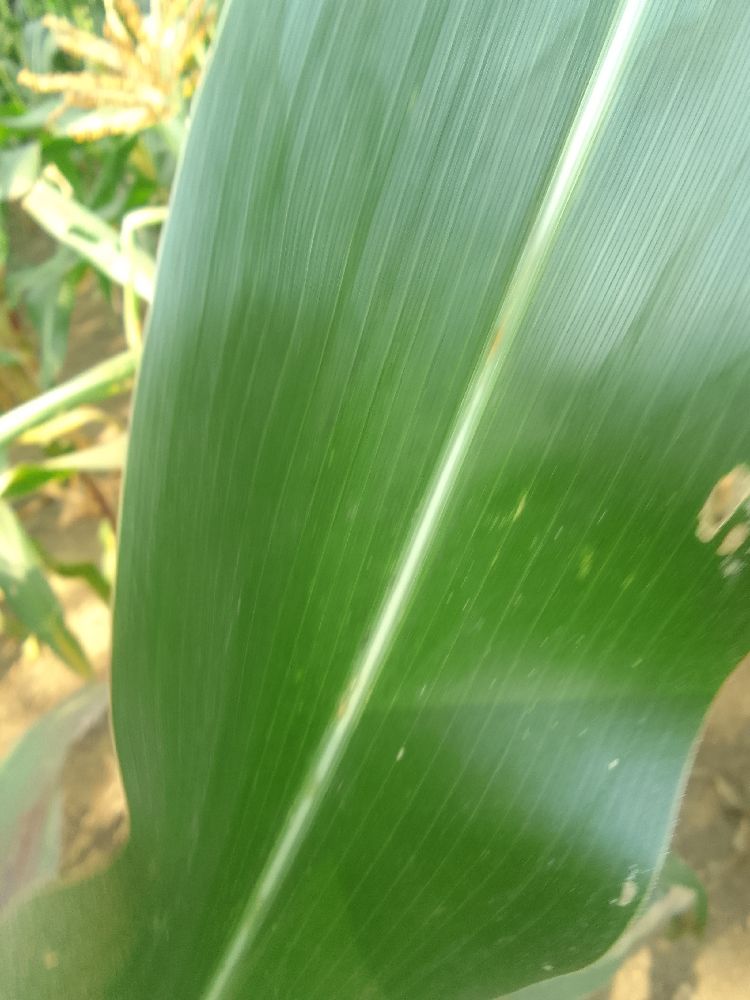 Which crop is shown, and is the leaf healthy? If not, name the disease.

maize, healthy
